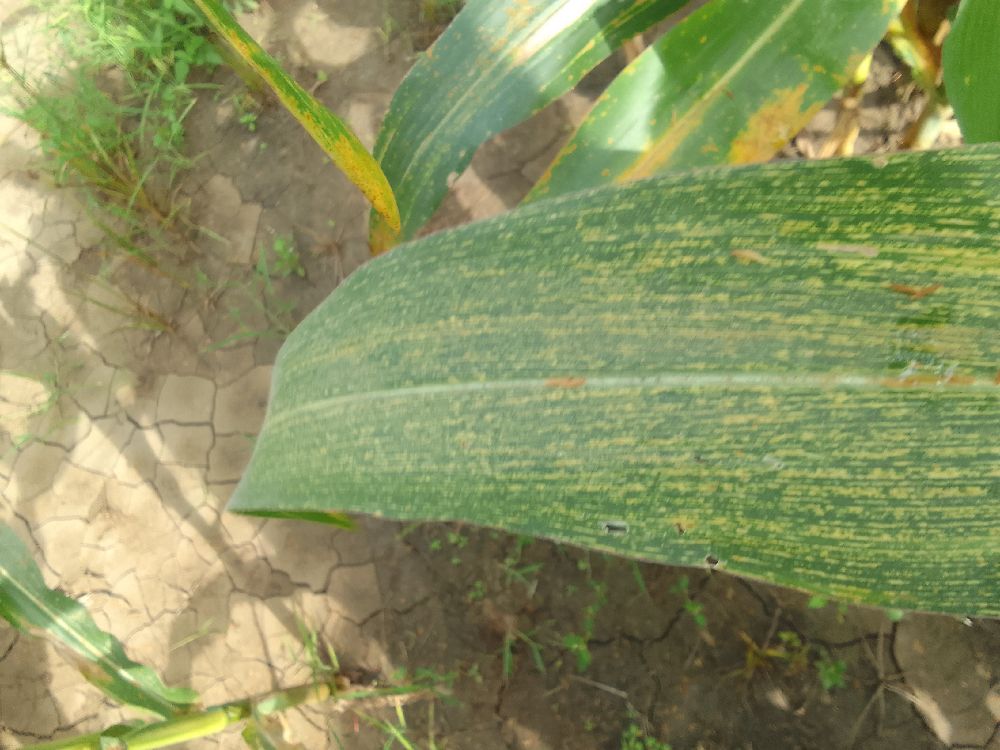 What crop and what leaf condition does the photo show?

maize, maize streak virus
